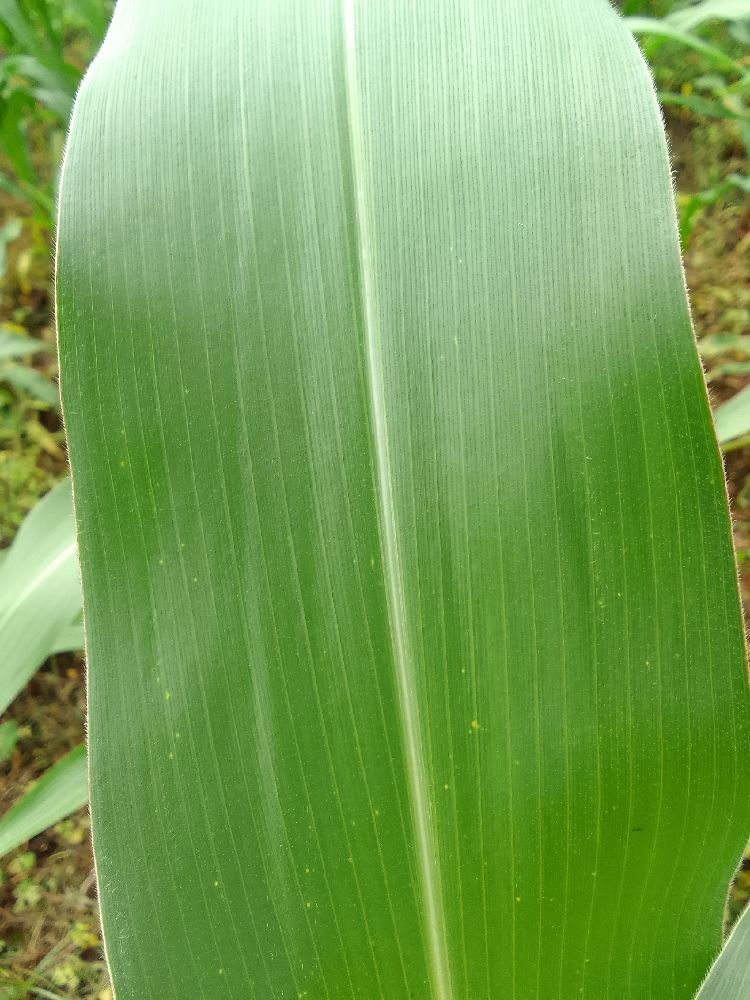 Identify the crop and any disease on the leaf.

maize, healthy
